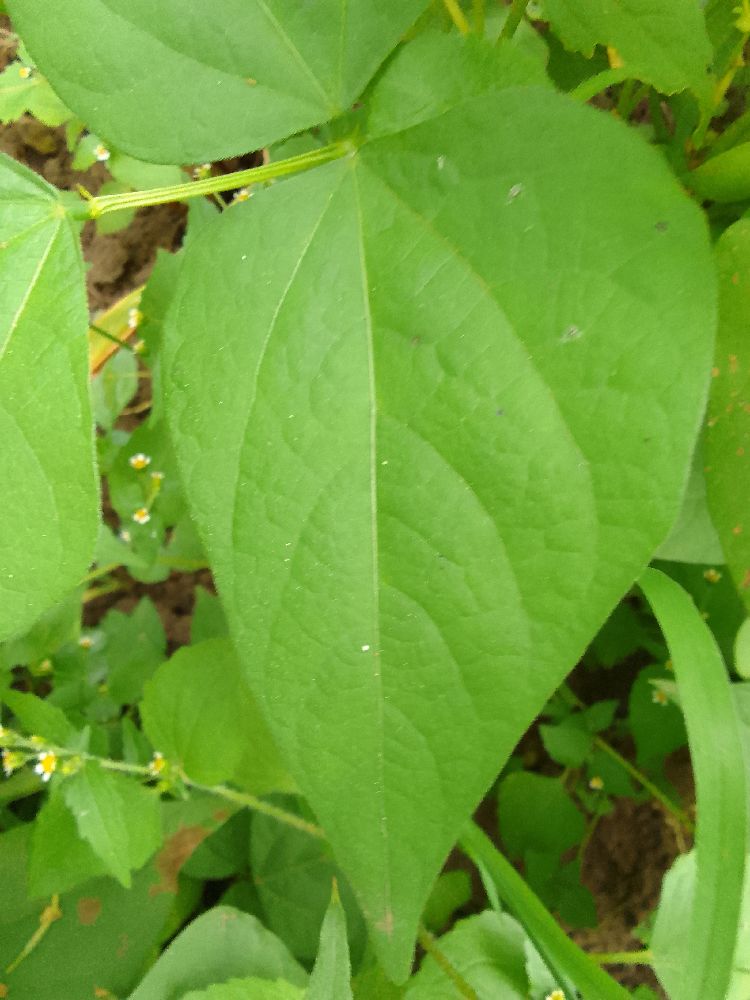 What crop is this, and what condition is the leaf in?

common bean, healthy
